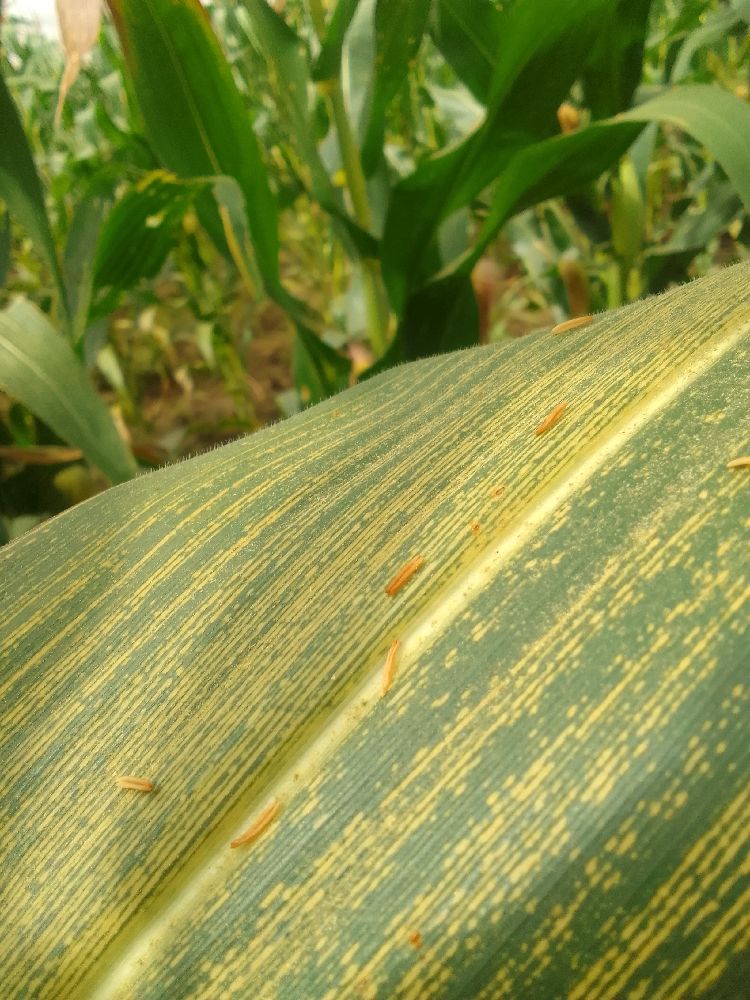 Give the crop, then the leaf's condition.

maize, maize streak virus
